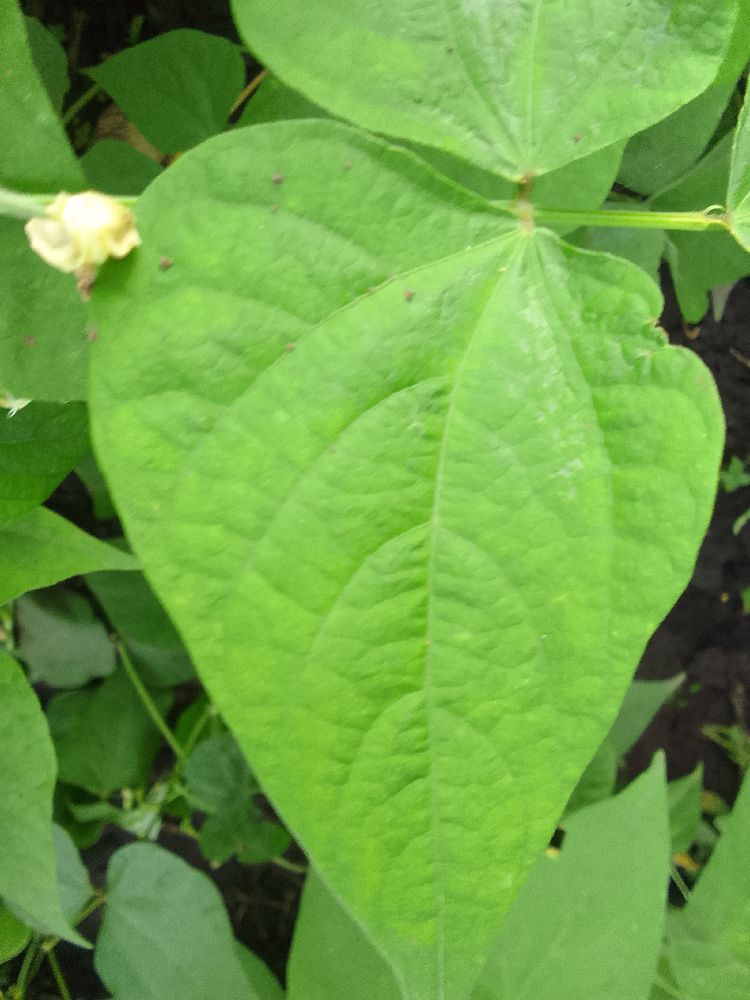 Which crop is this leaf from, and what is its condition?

common bean, healthy
